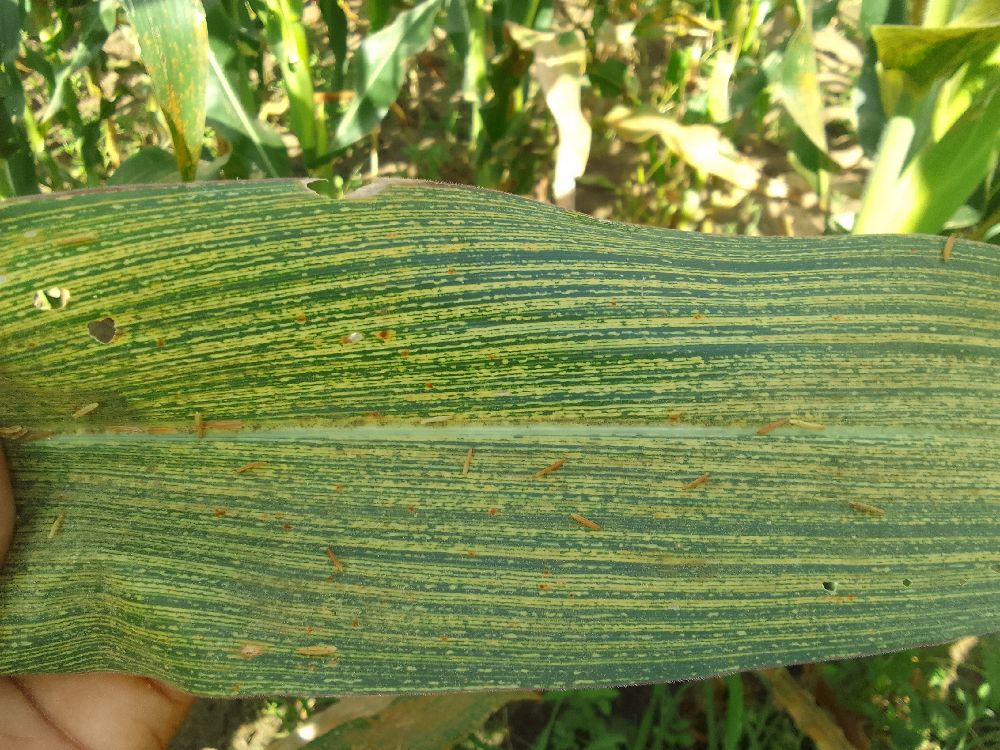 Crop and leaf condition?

maize, maize streak virus
